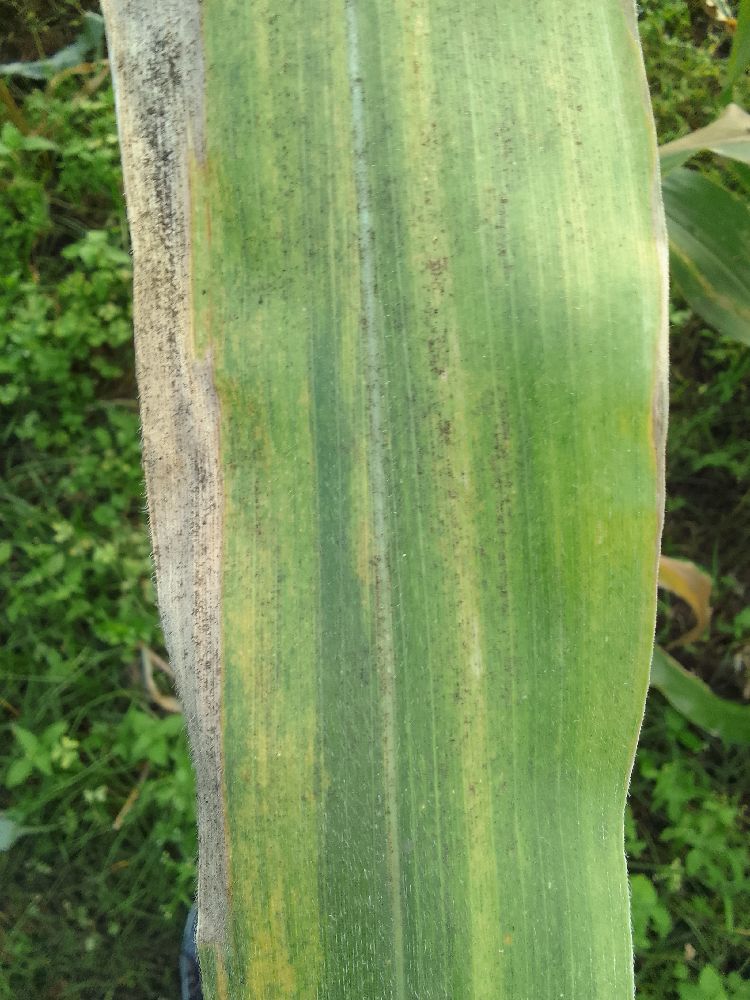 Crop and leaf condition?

maize, maize lethal necrosis
